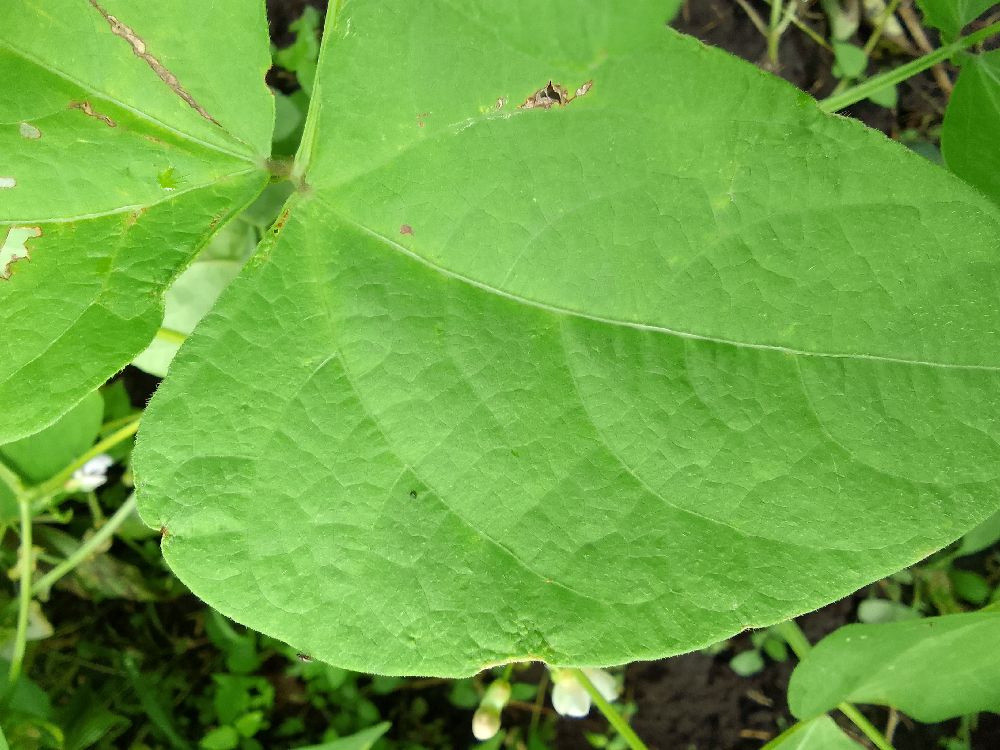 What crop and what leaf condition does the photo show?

common bean, healthy
